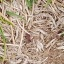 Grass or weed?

grass
